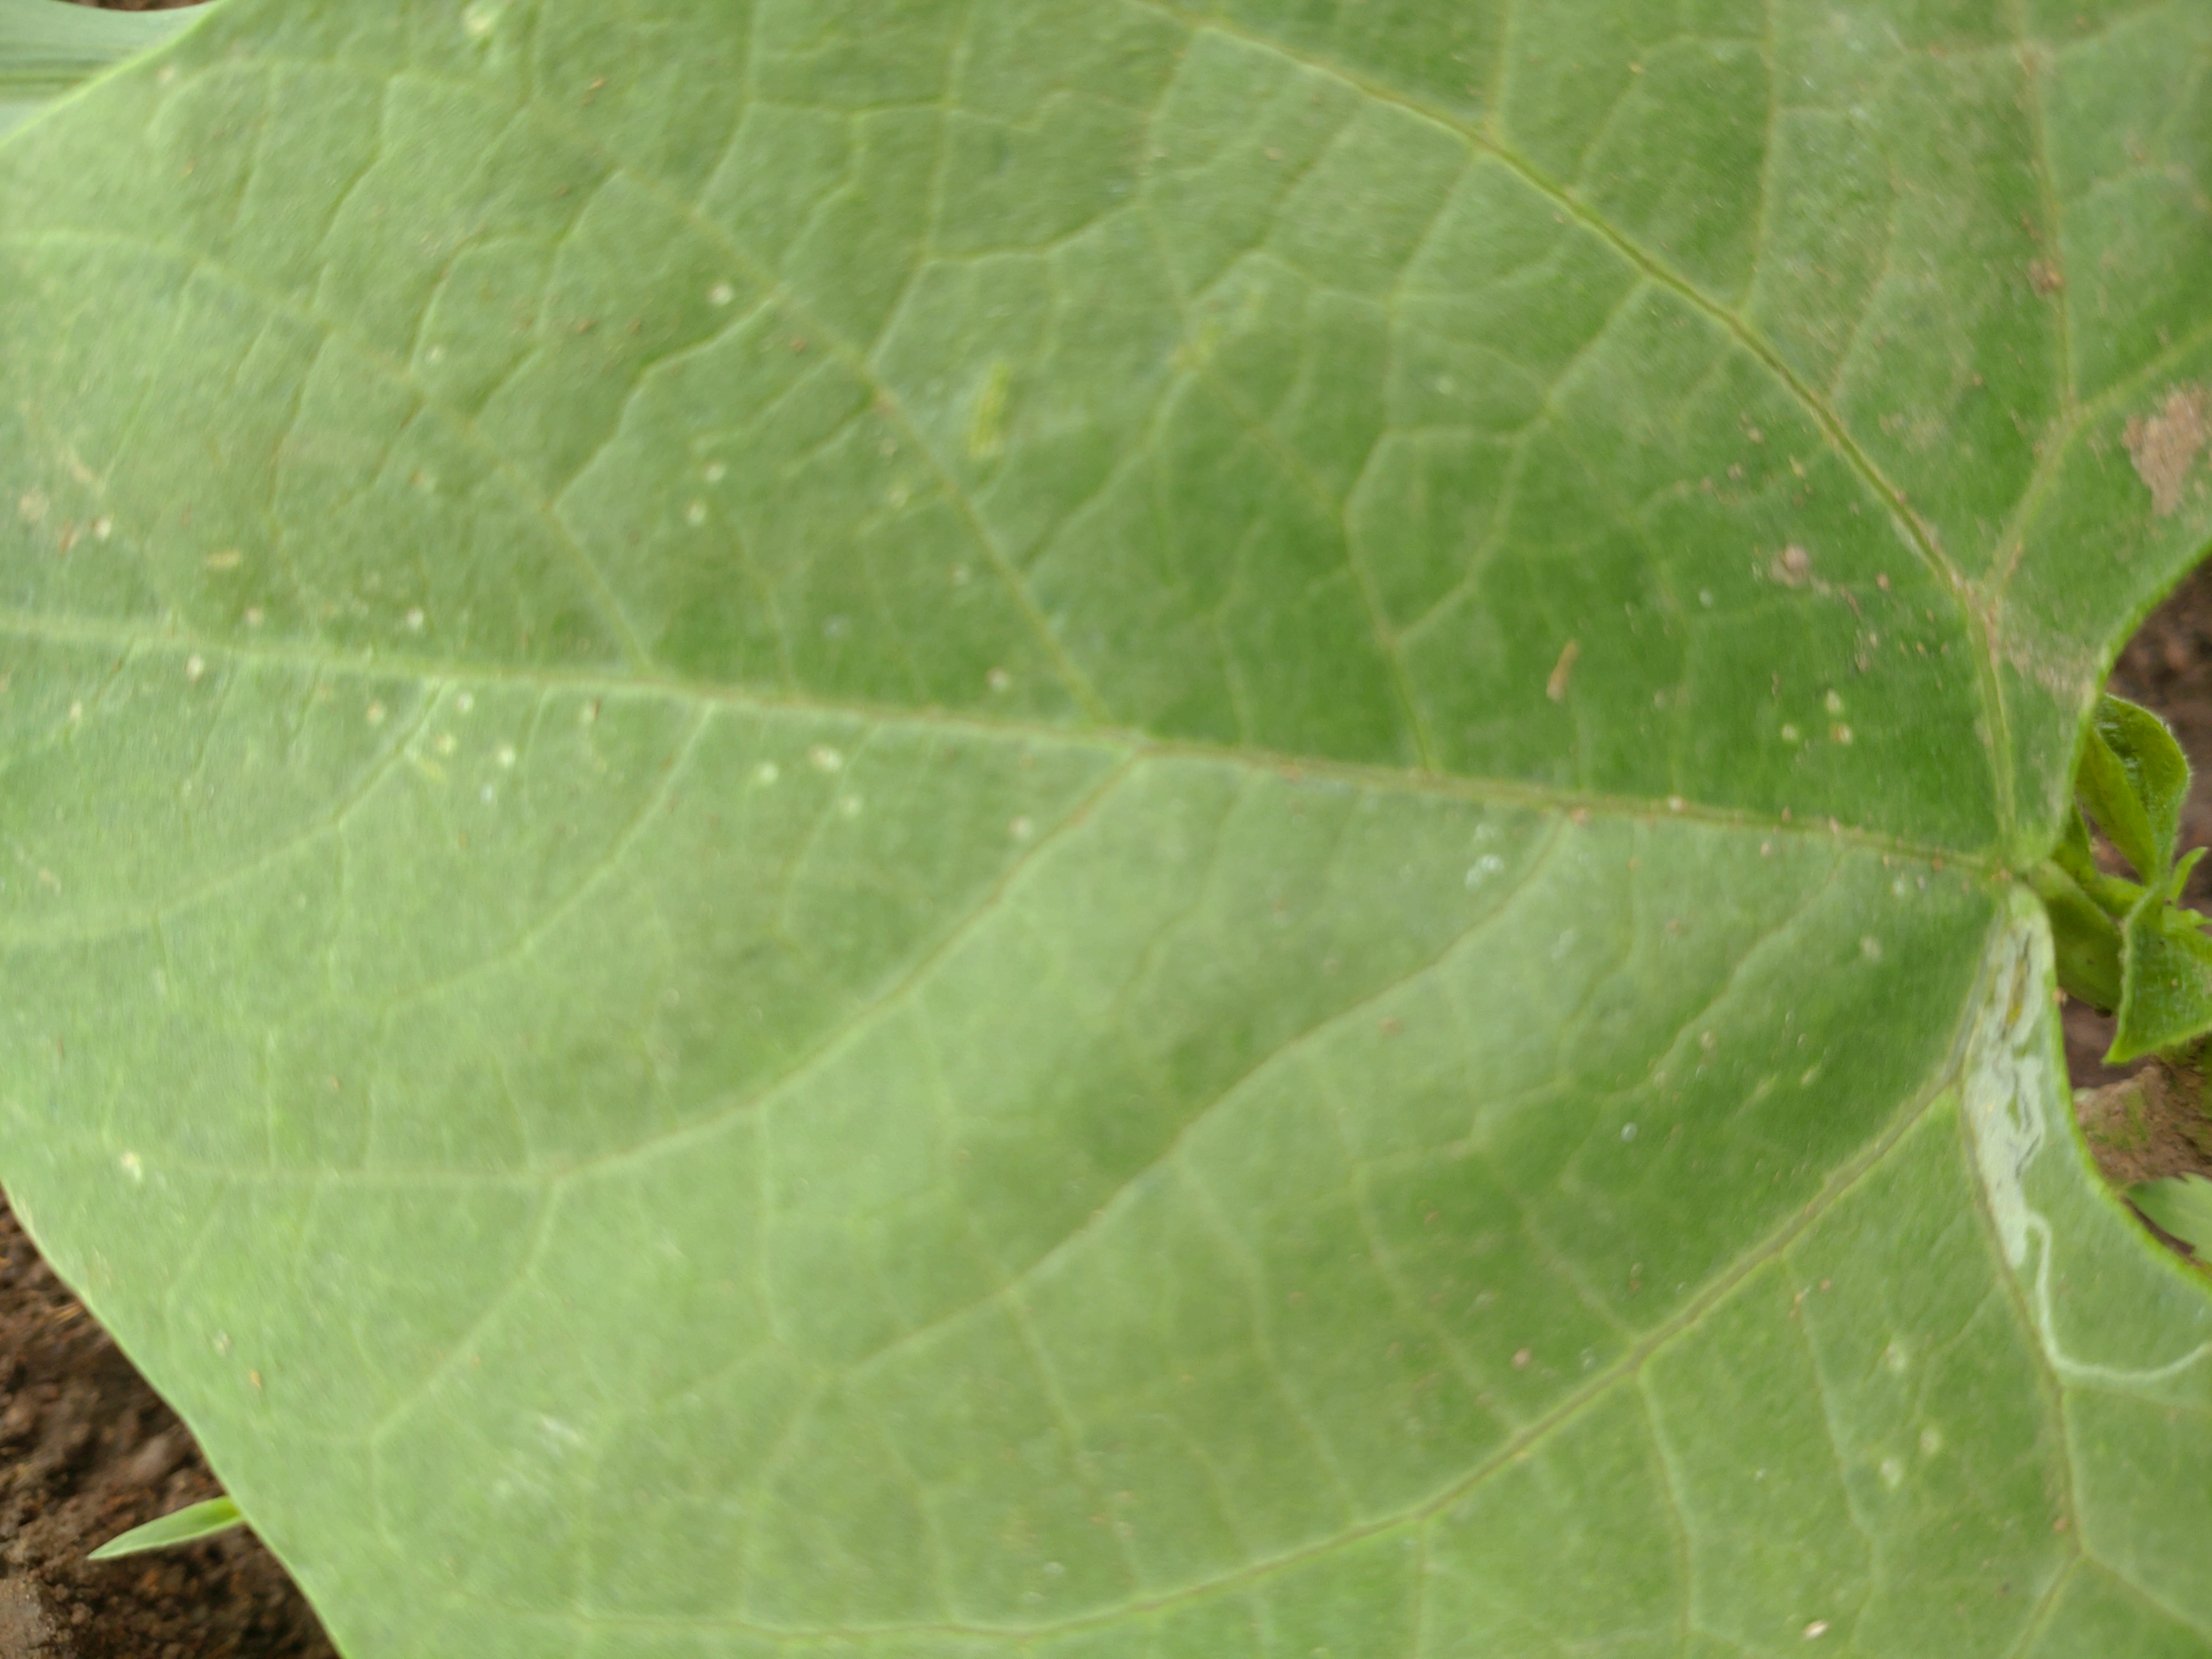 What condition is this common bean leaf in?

healthy
